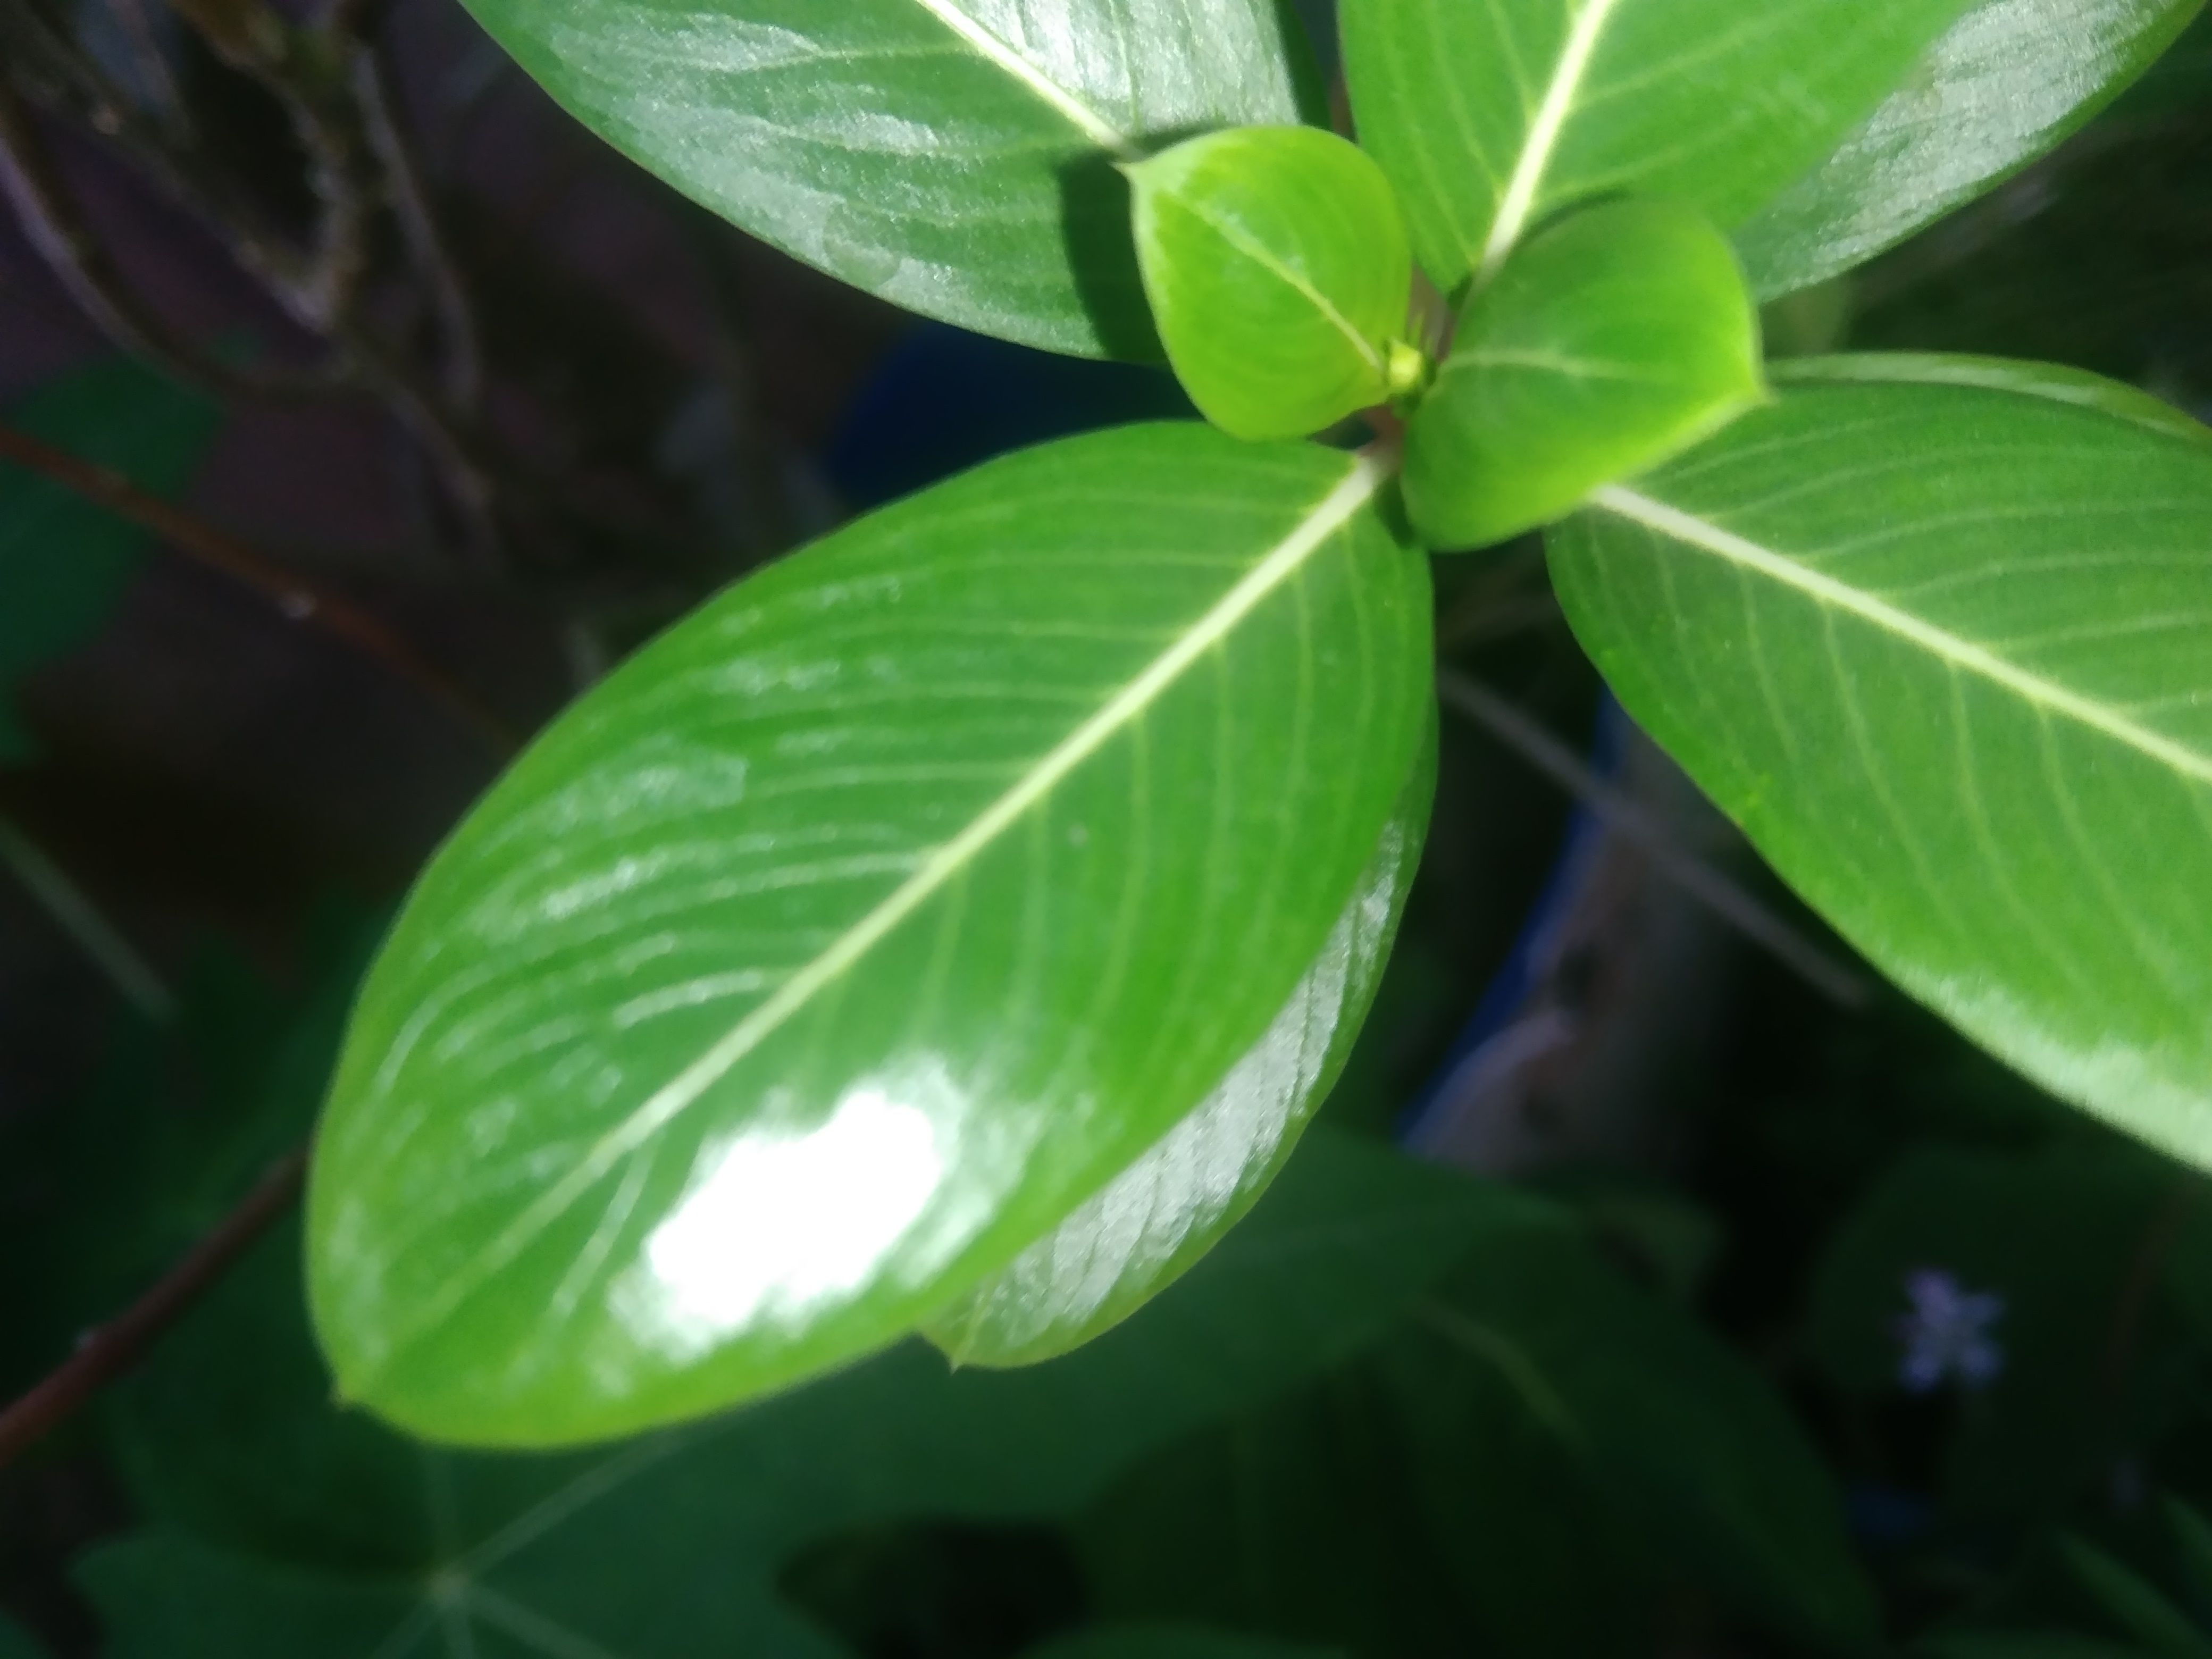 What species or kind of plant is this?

rose periwinkle
